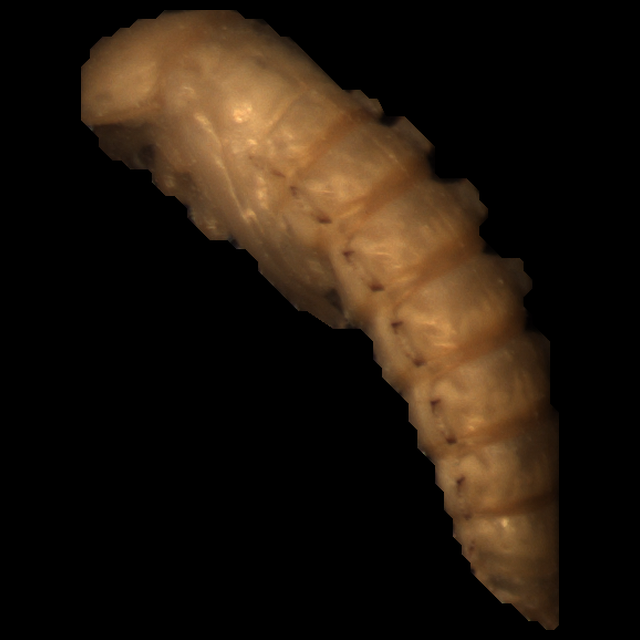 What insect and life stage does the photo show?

mealworm pupa
